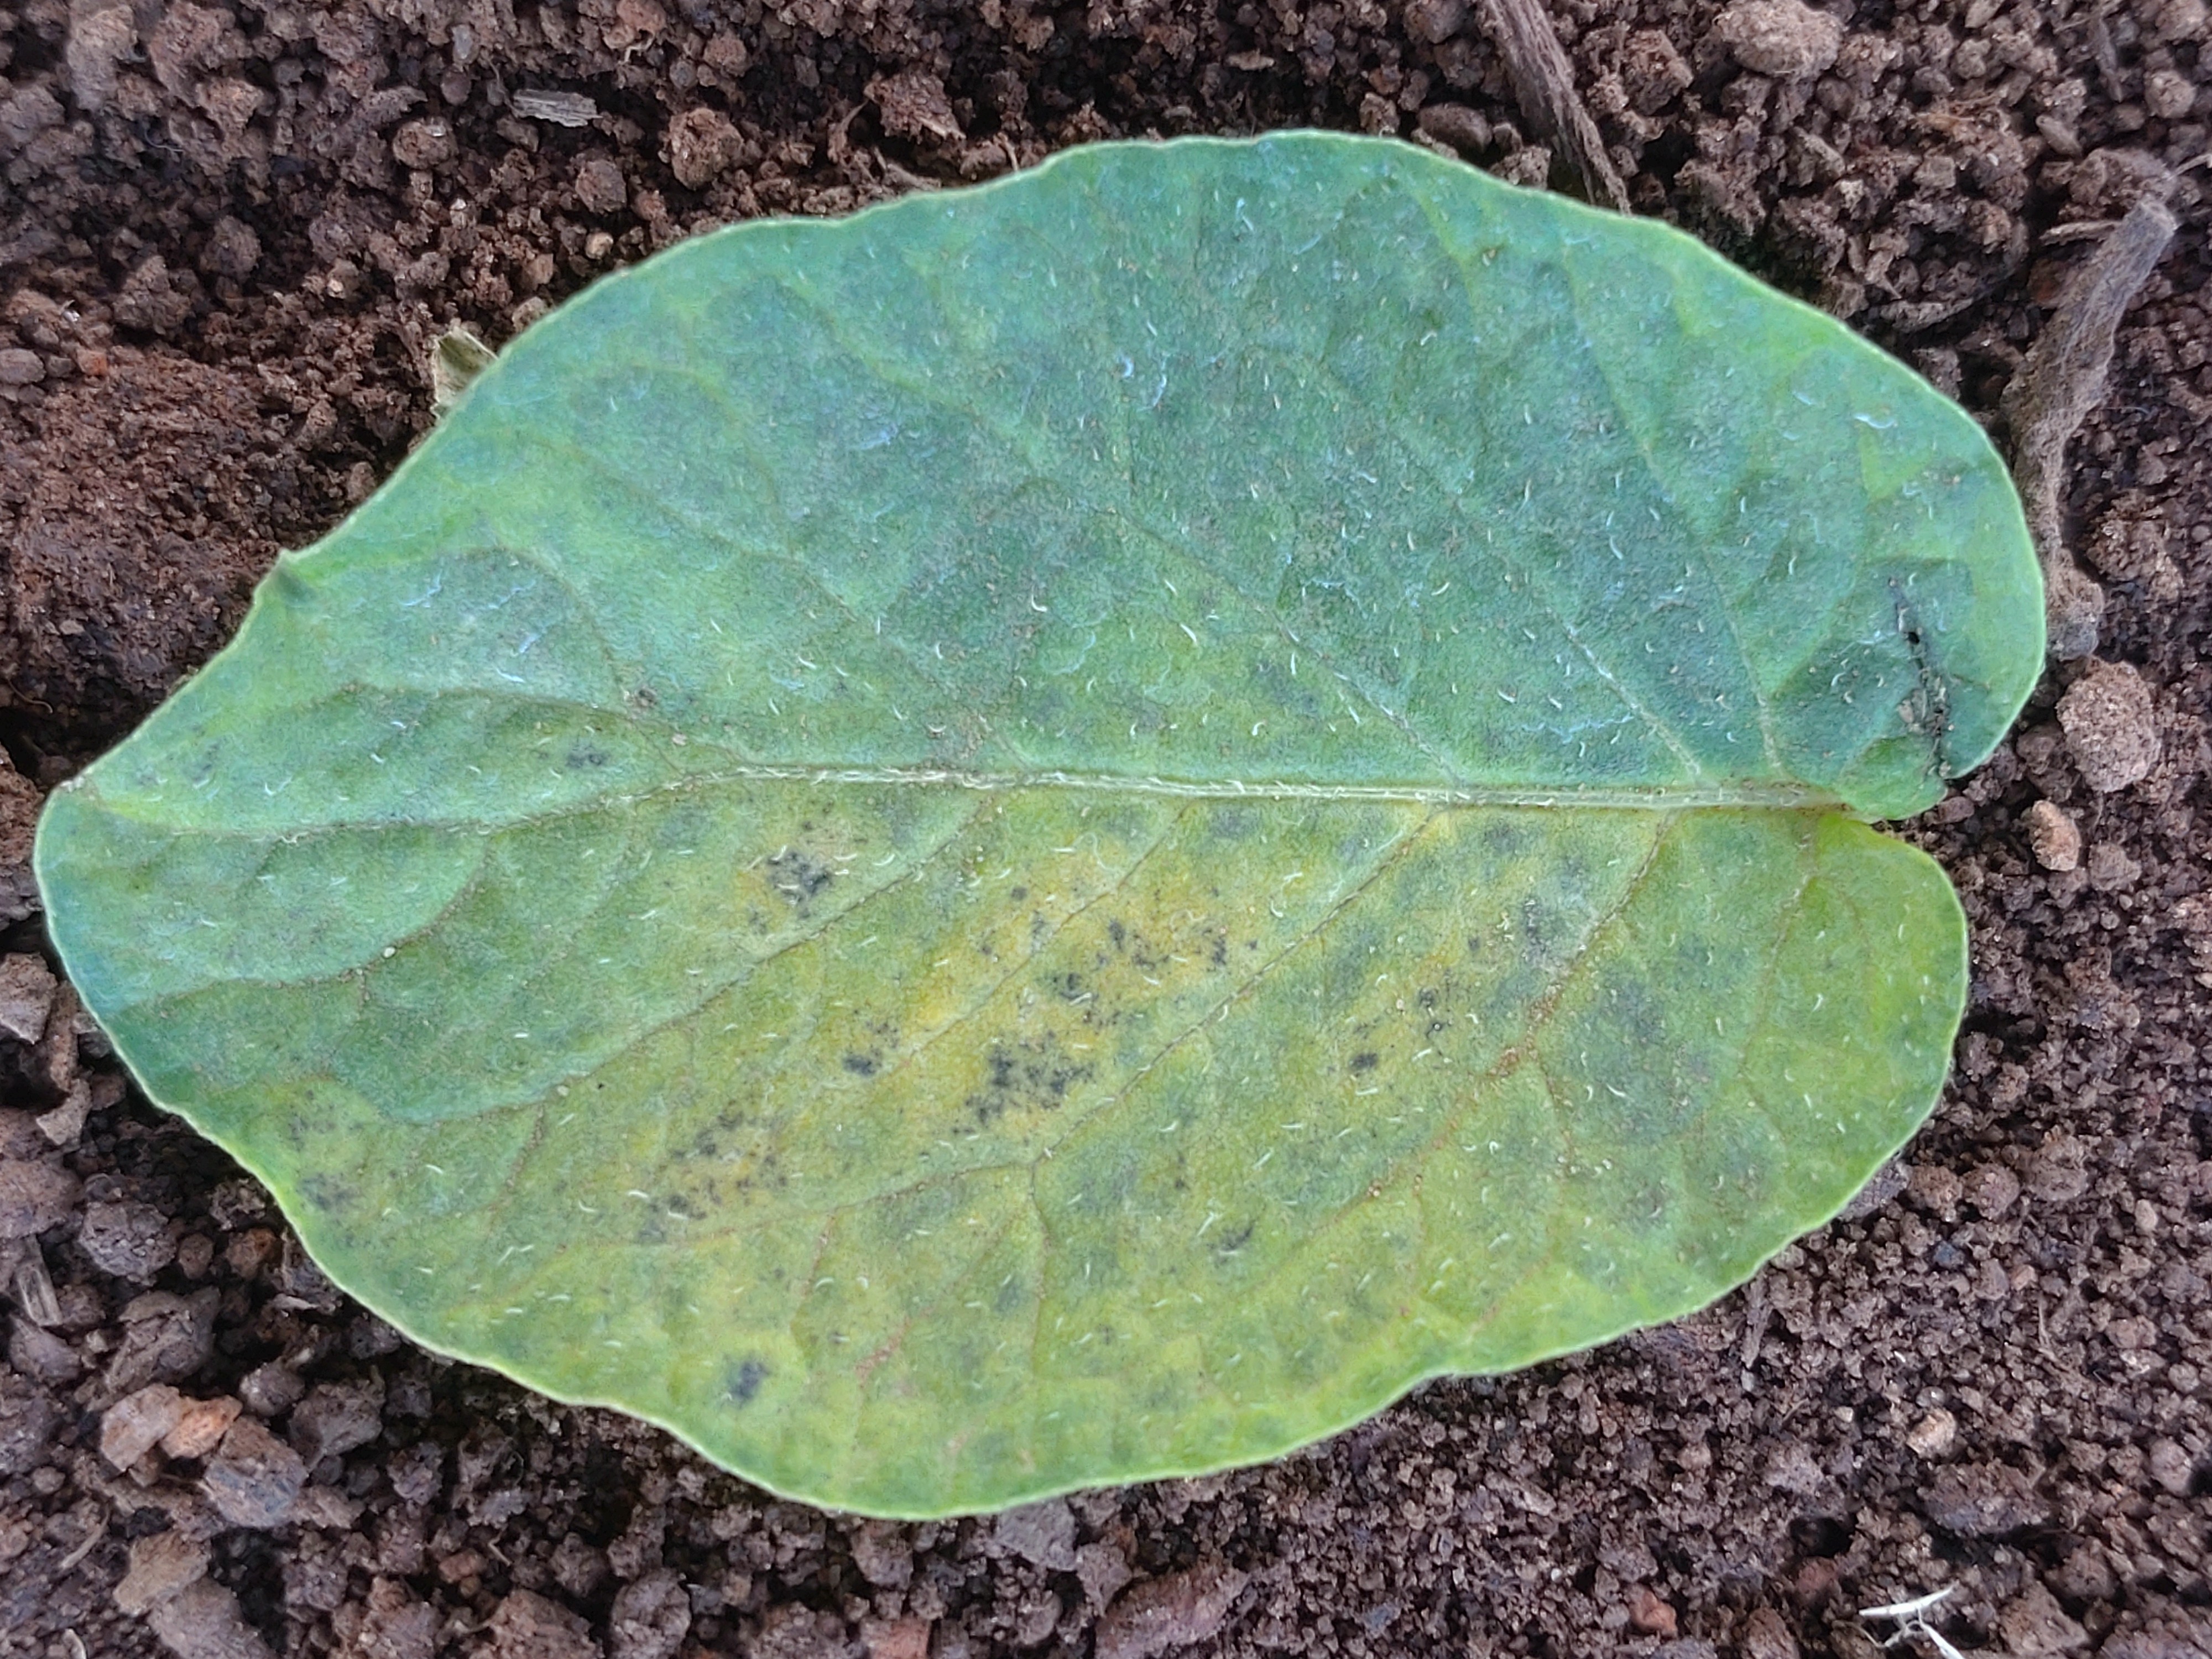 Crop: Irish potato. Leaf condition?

late blight
